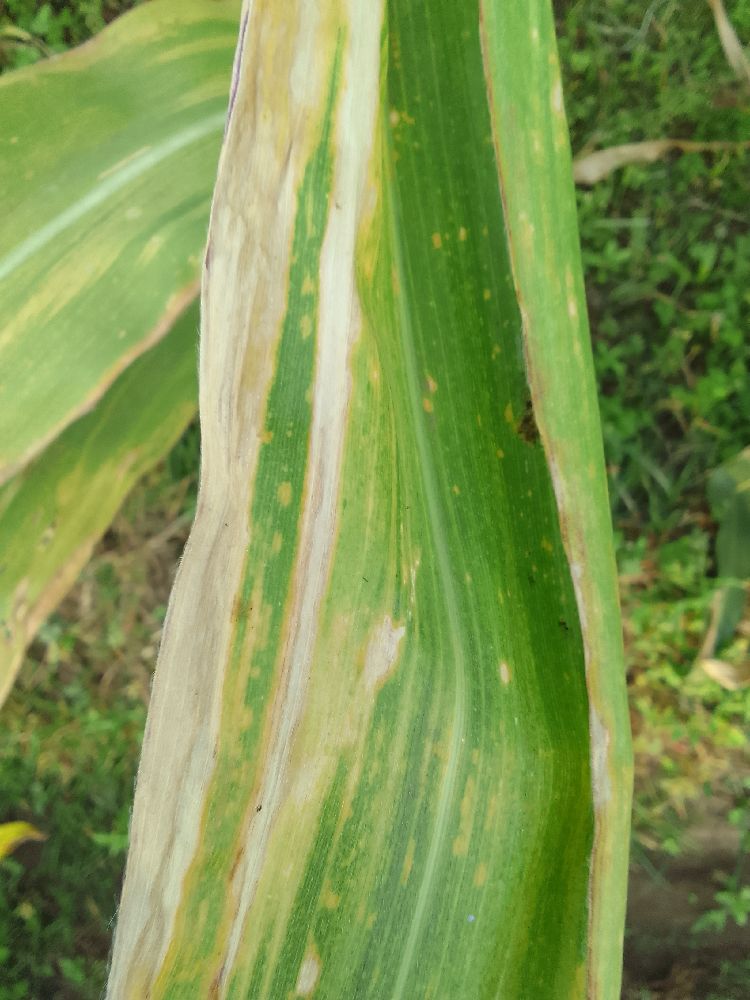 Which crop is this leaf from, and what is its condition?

maize, maize lethal necrosis
